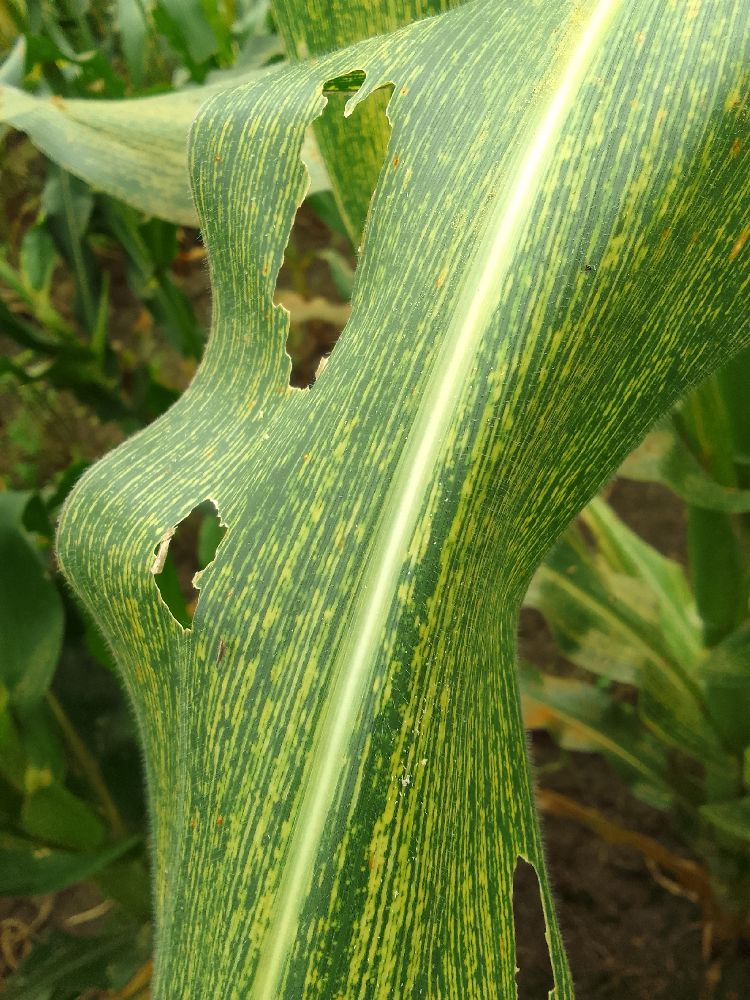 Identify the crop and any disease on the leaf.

maize, maize streak virus
